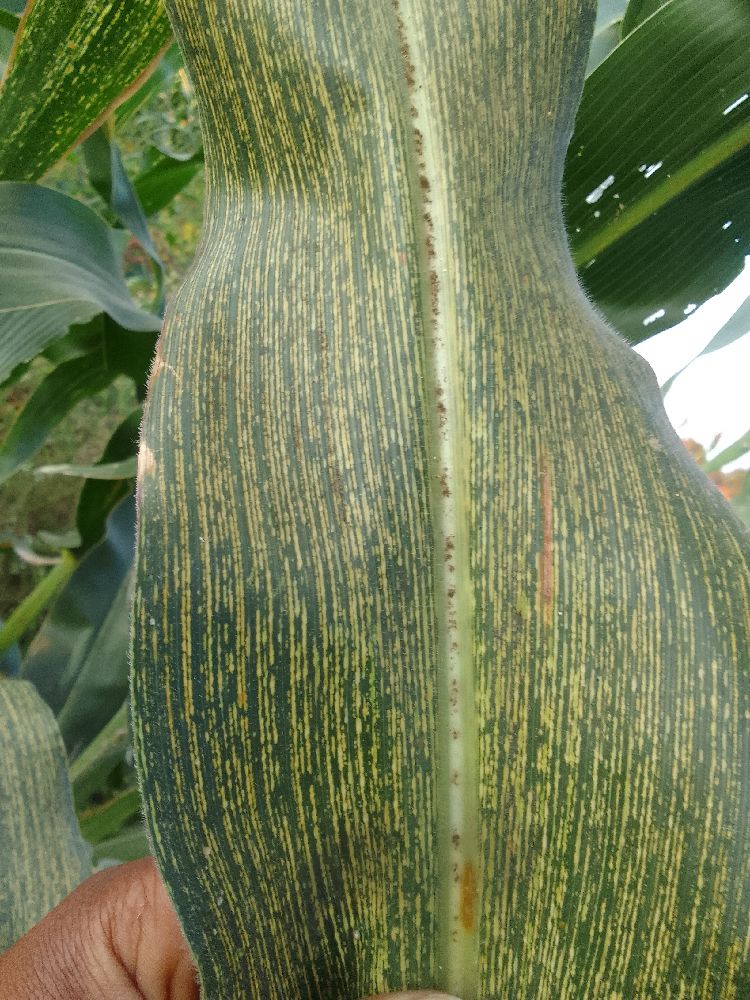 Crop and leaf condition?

maize, maize streak virus
